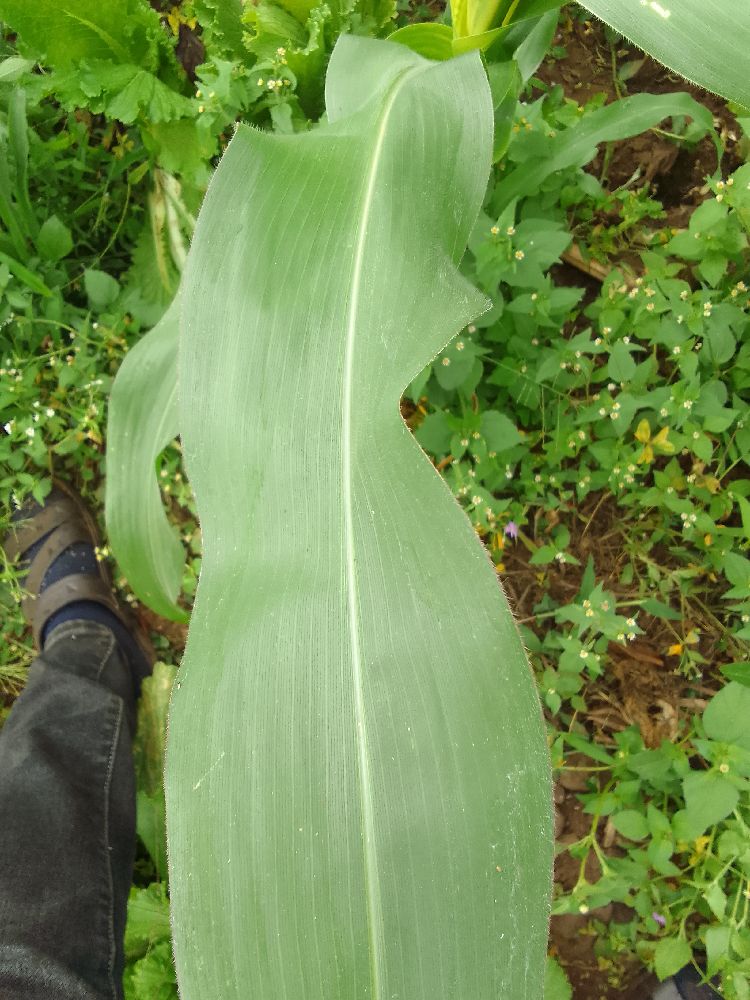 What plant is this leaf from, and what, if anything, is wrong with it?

maize, healthy
